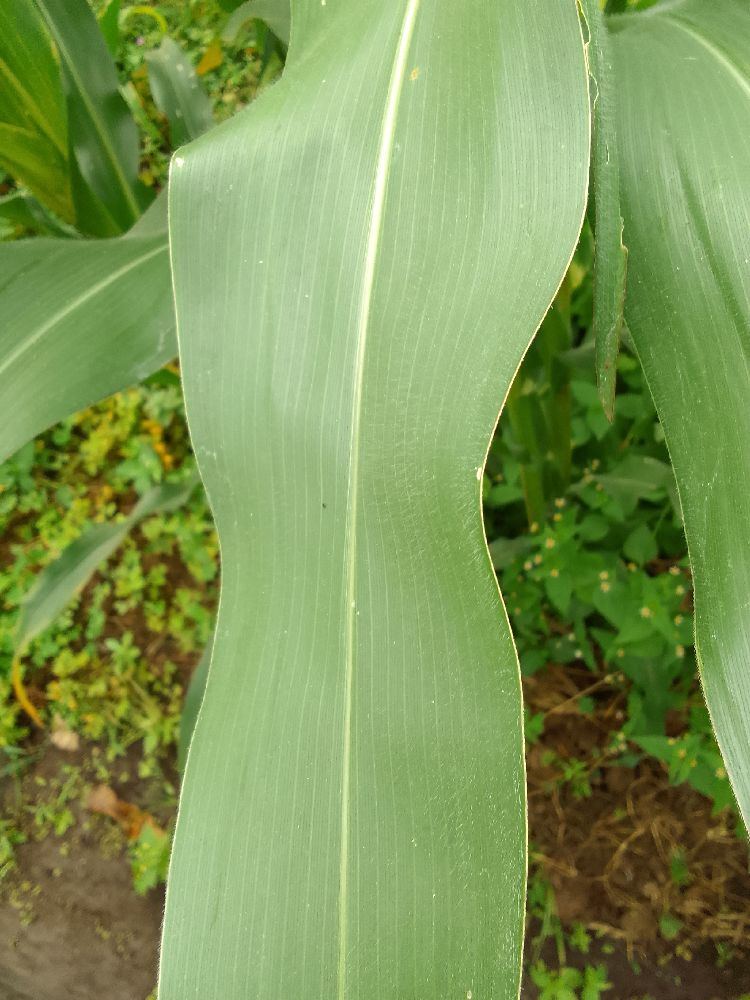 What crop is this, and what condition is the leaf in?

maize, healthy
